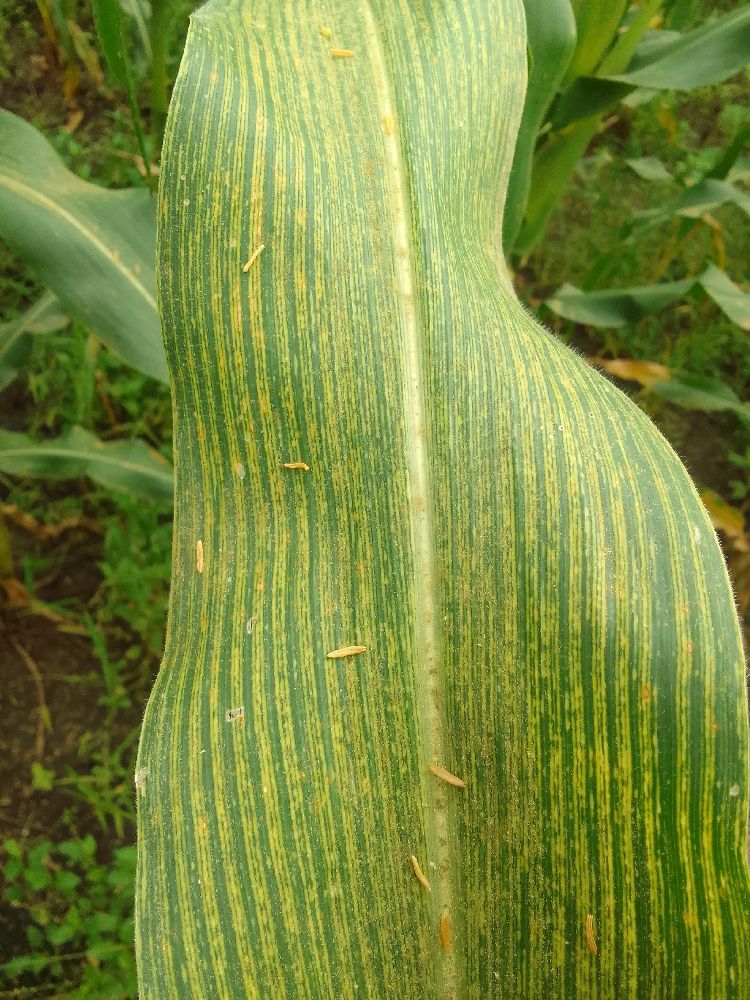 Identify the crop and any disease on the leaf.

maize, maize streak virus
